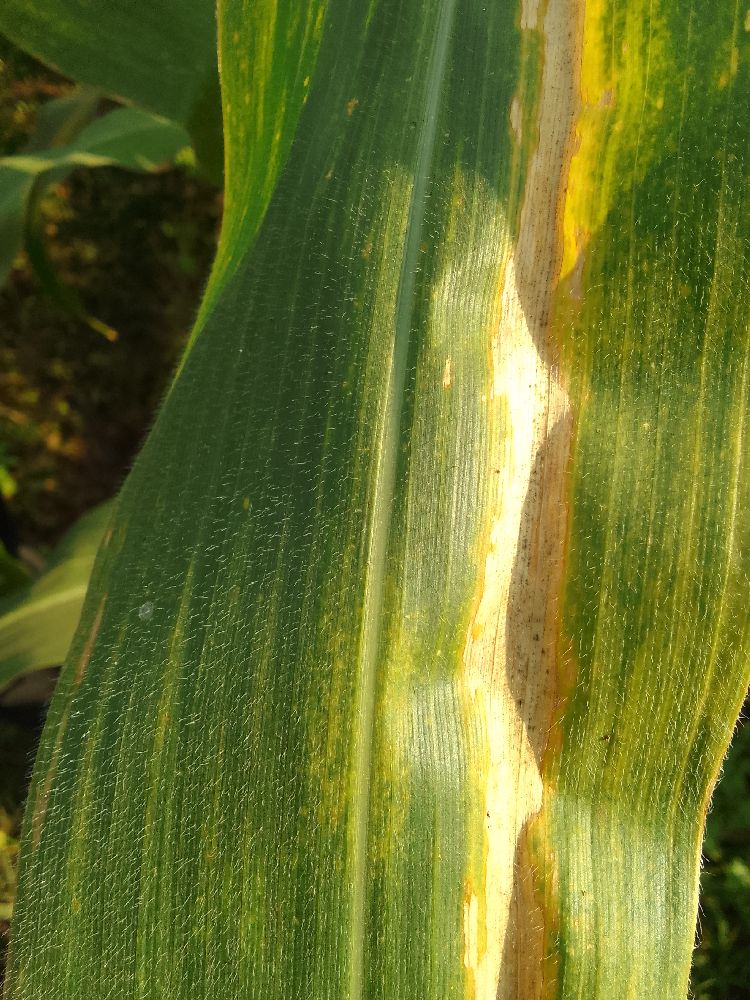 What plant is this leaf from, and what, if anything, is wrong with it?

maize, maize lethal necrosis
